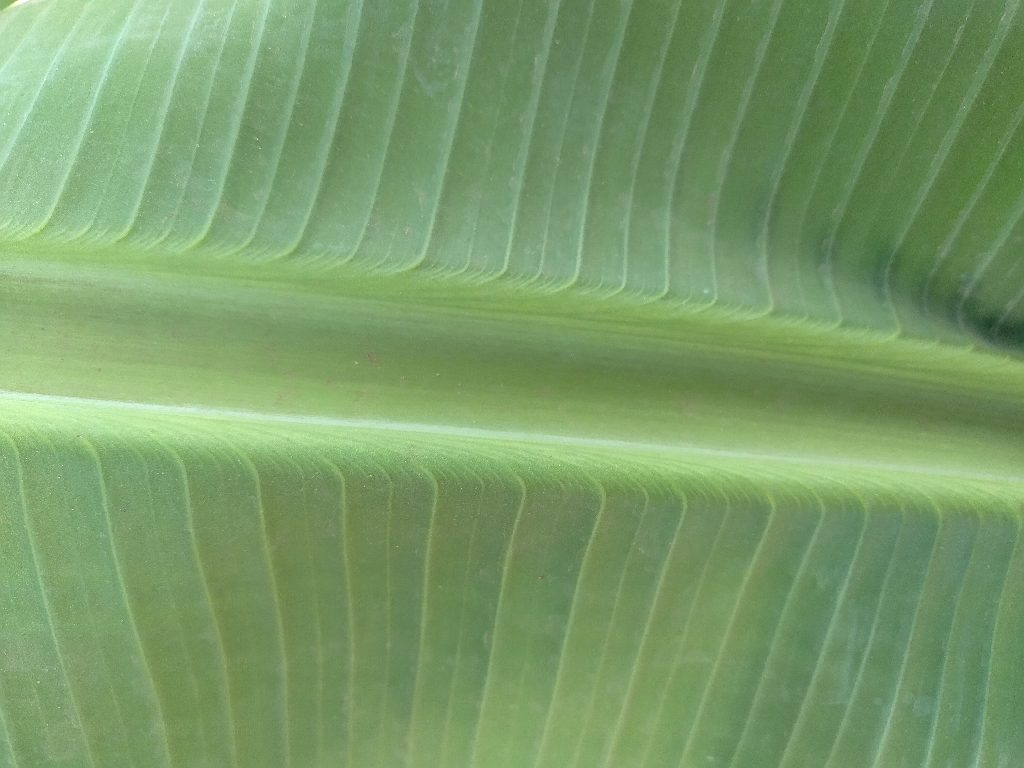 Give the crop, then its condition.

banana, healthy
